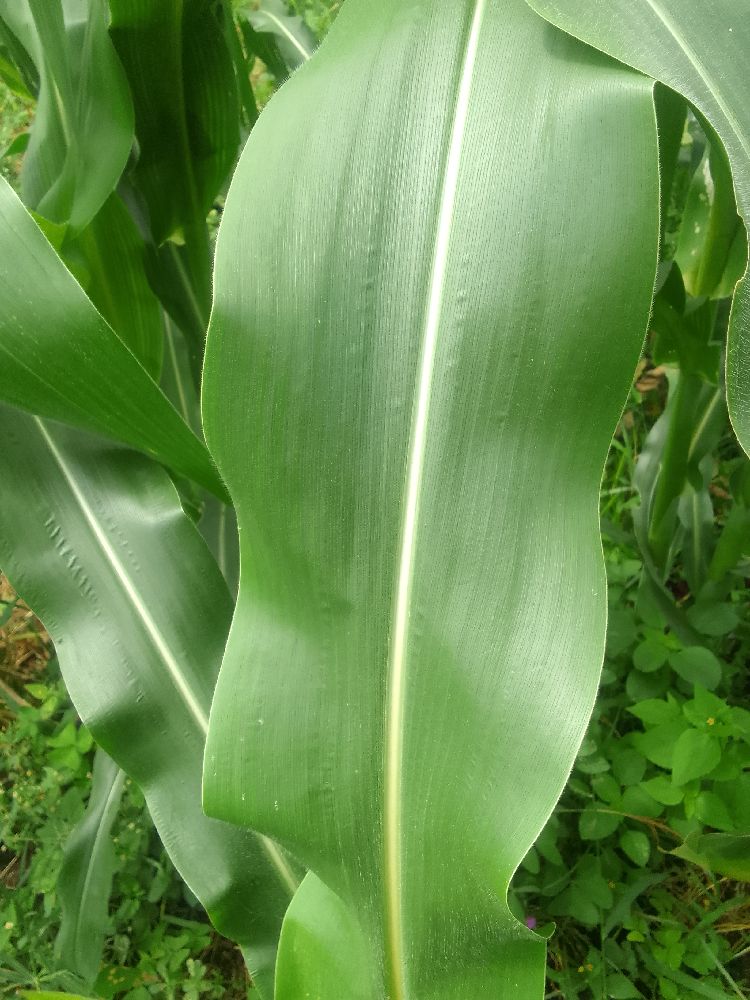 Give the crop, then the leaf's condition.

maize, healthy
